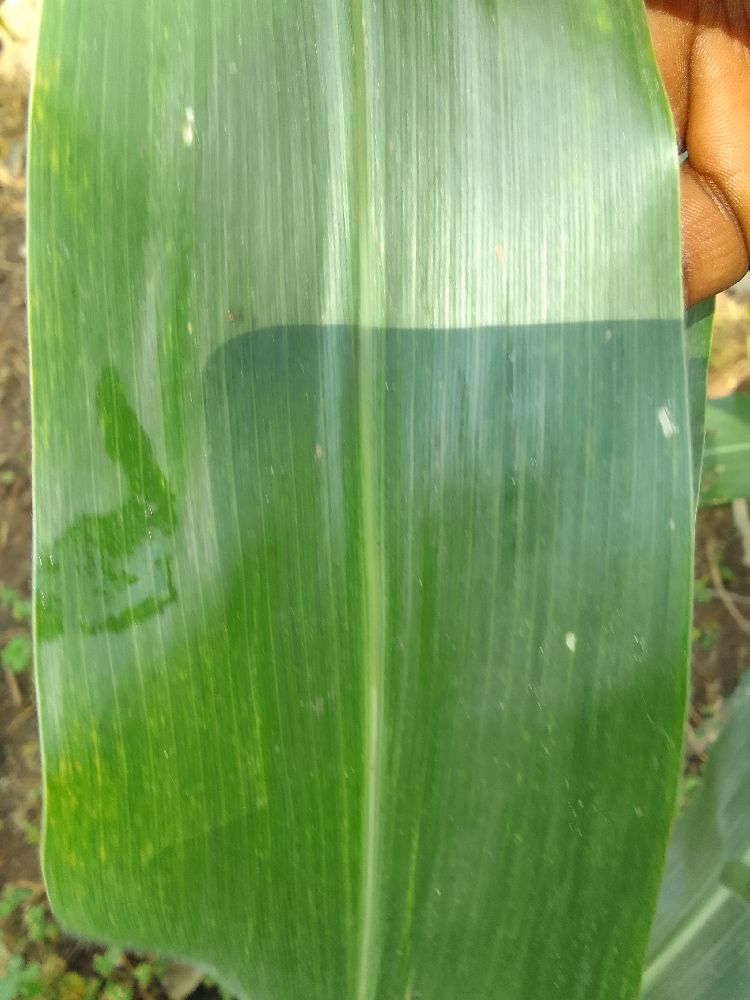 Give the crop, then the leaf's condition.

maize, healthy
